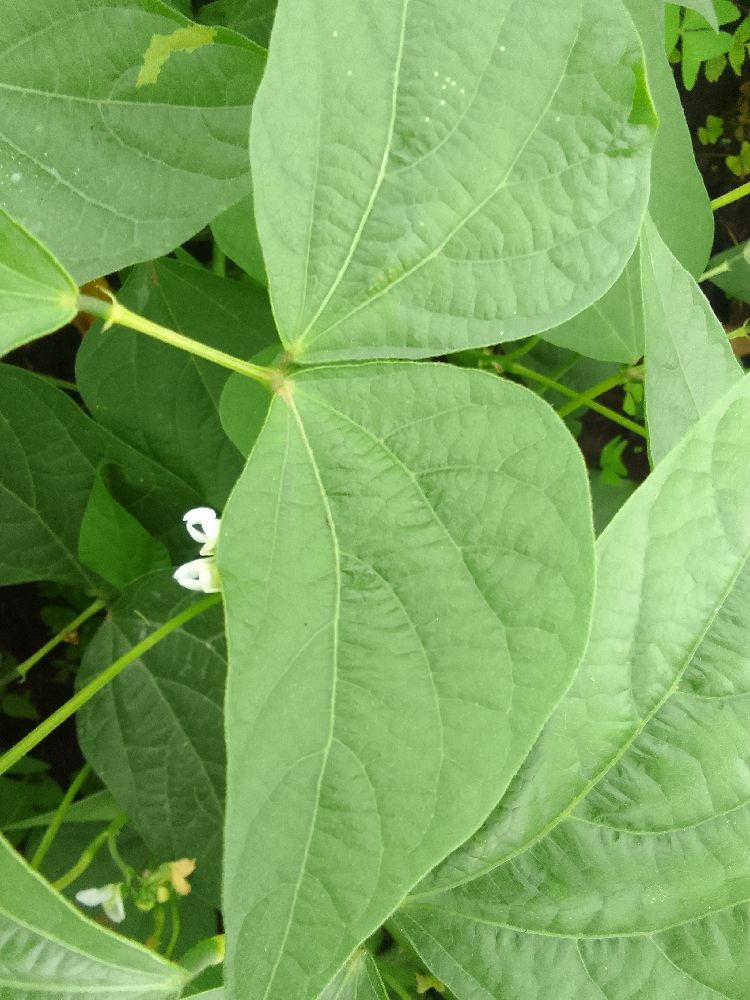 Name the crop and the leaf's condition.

common bean, healthy
